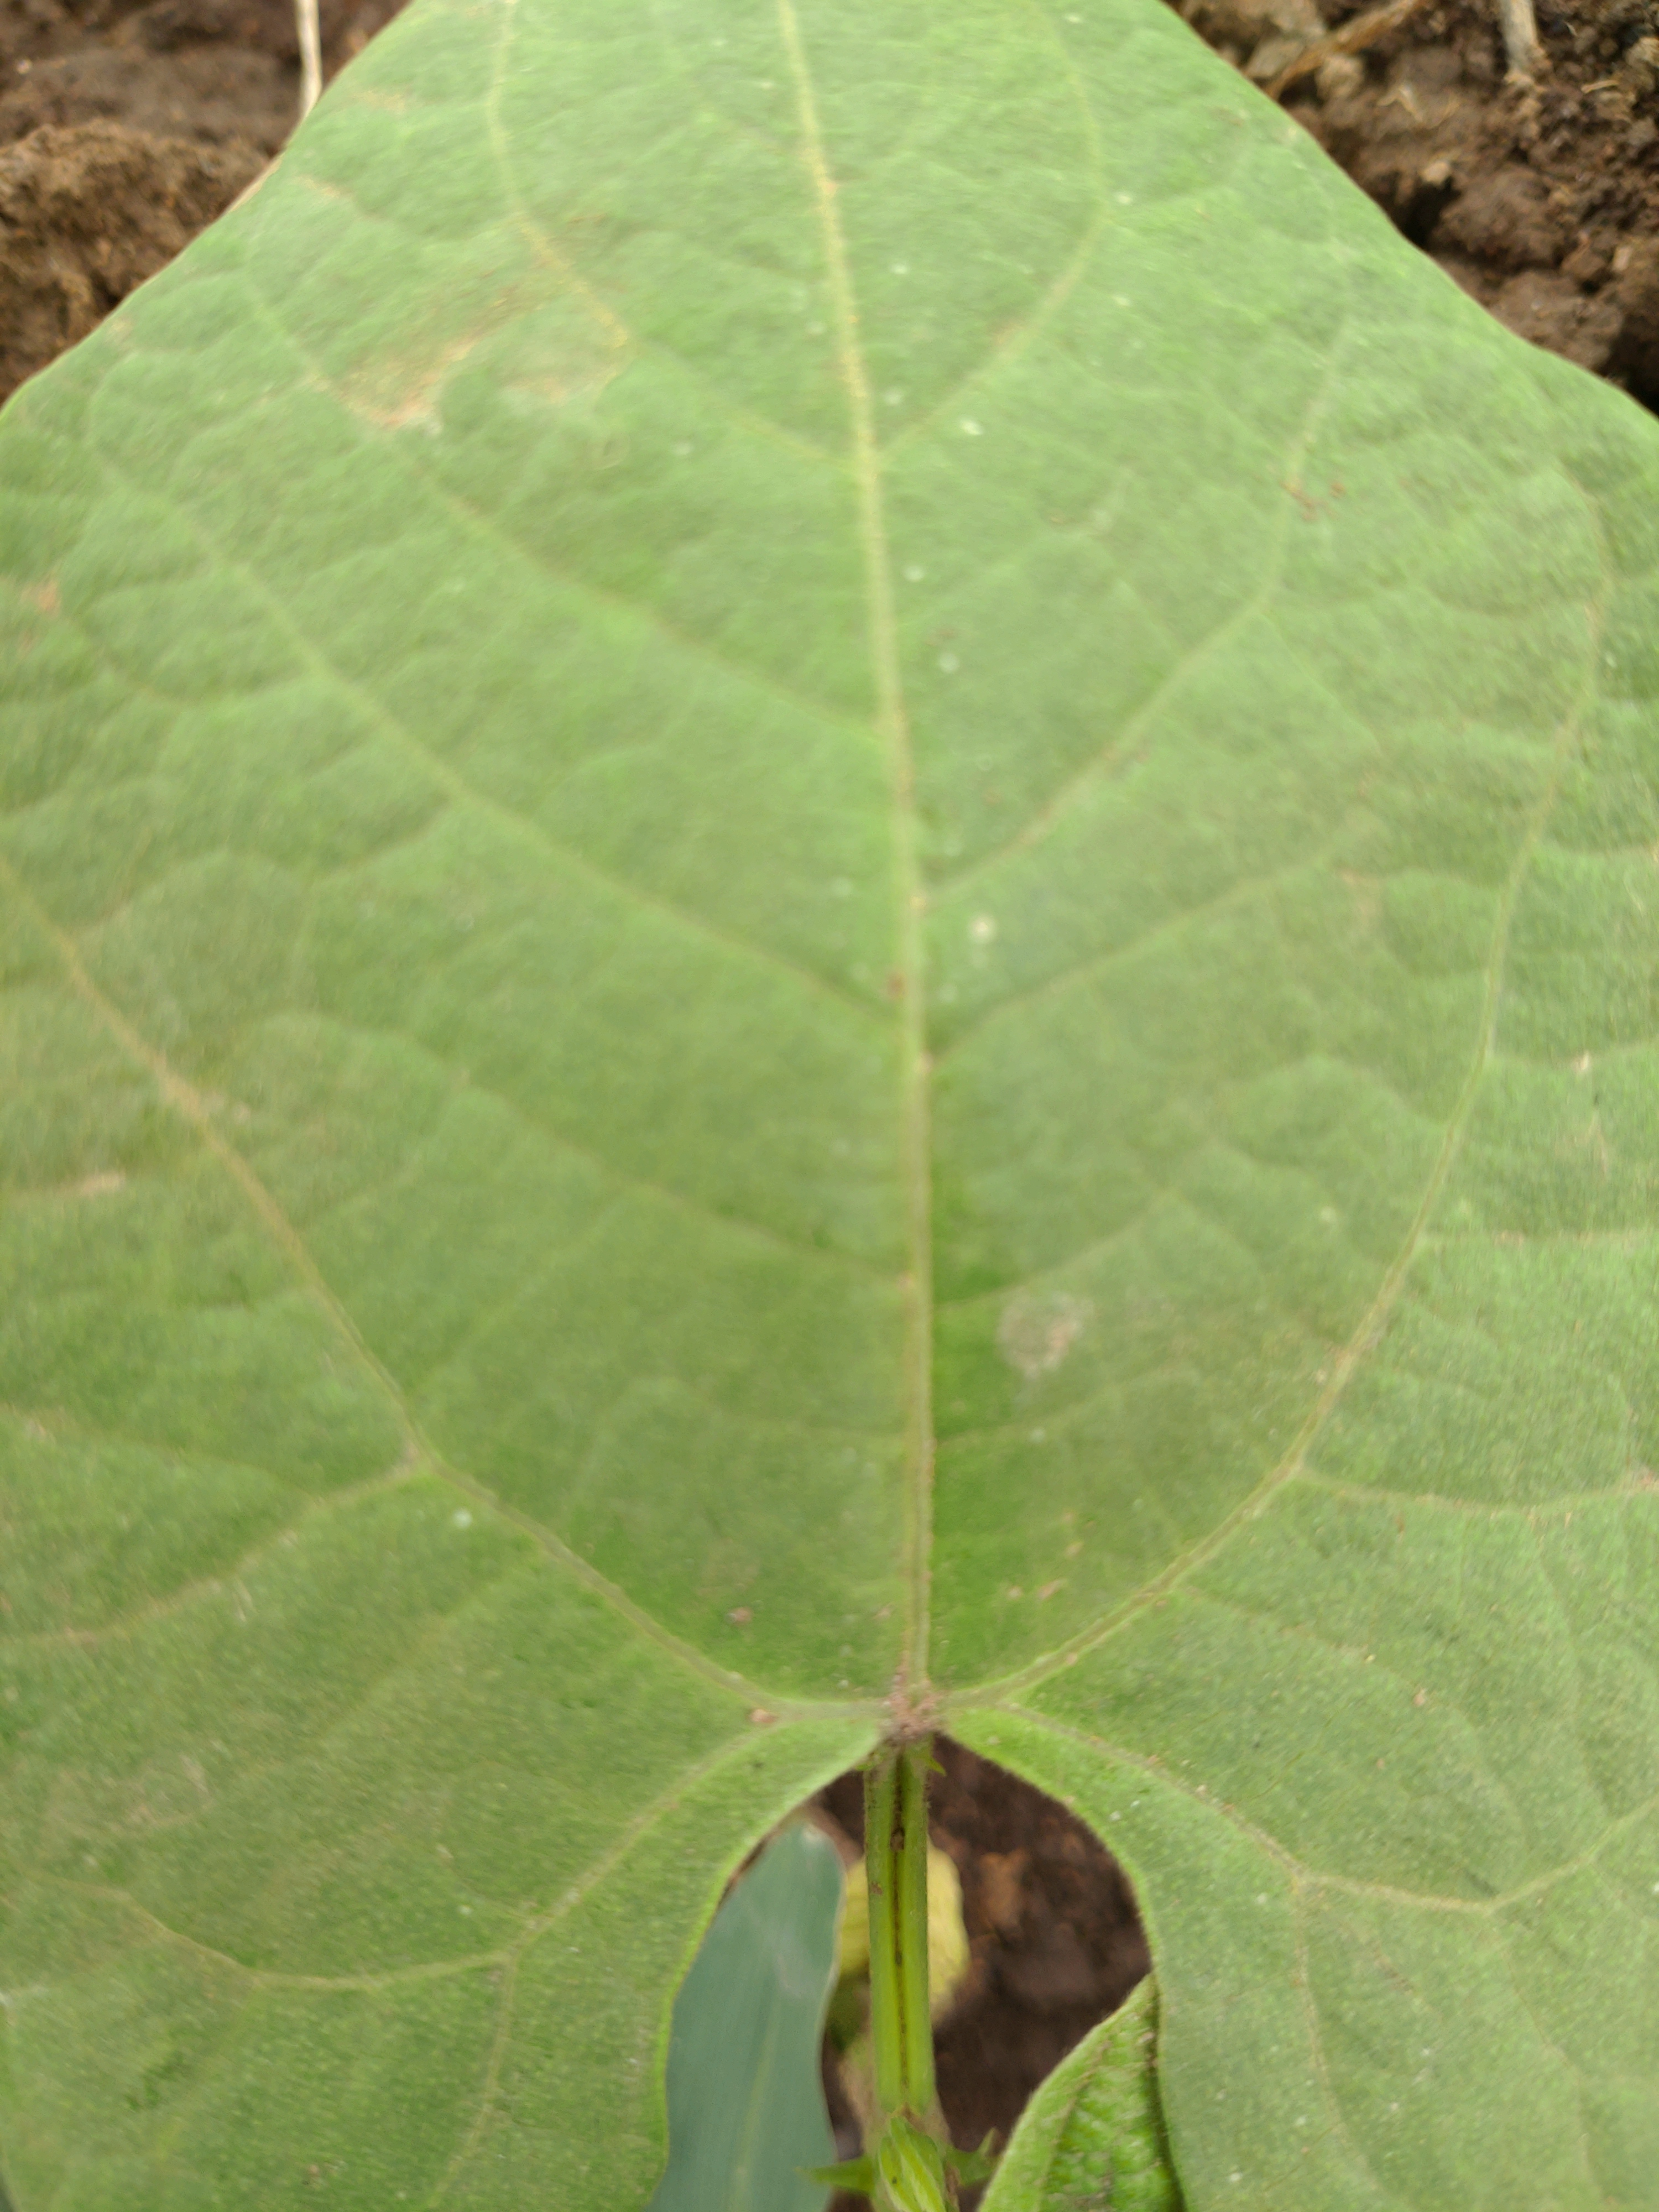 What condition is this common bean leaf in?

healthy
